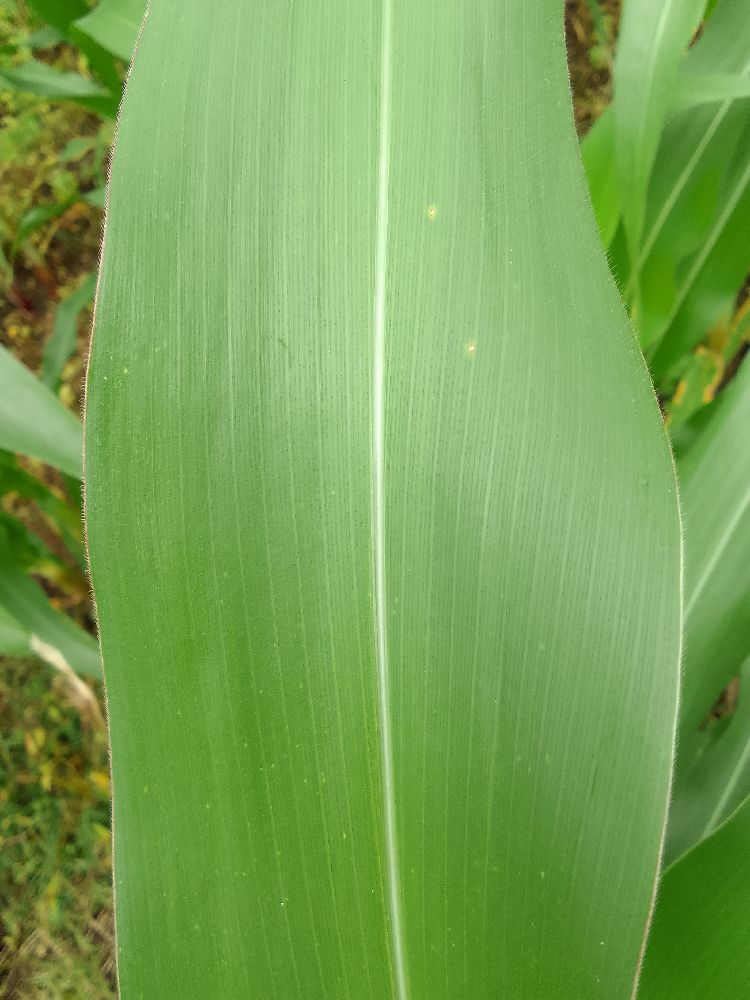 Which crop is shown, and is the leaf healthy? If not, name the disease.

maize, healthy
